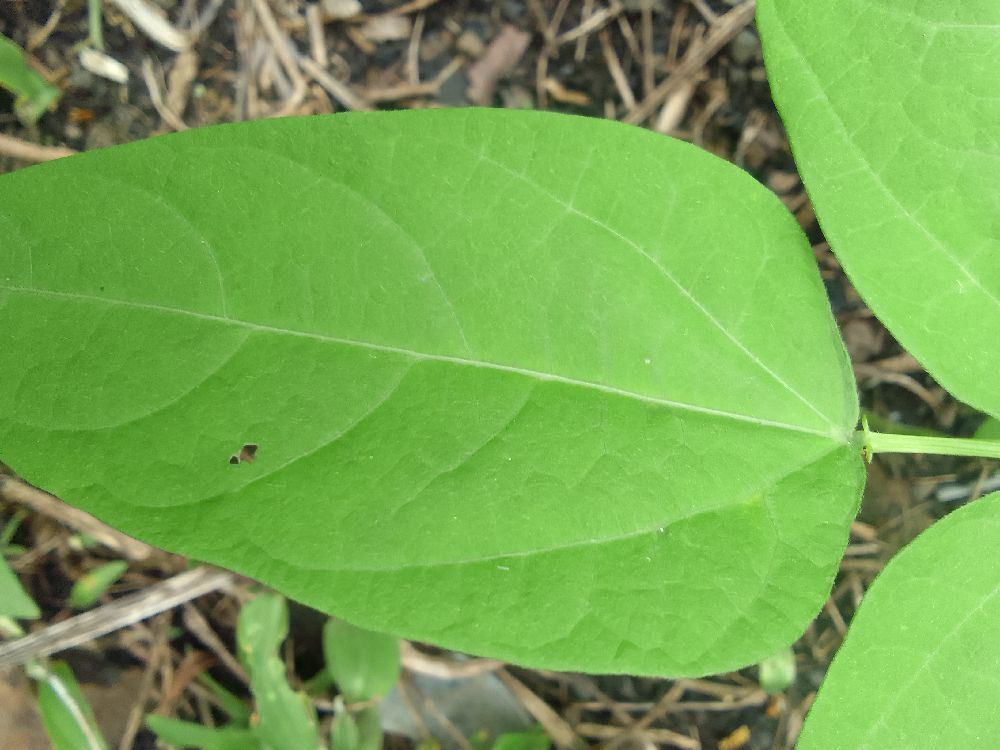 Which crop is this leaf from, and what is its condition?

common bean, healthy
